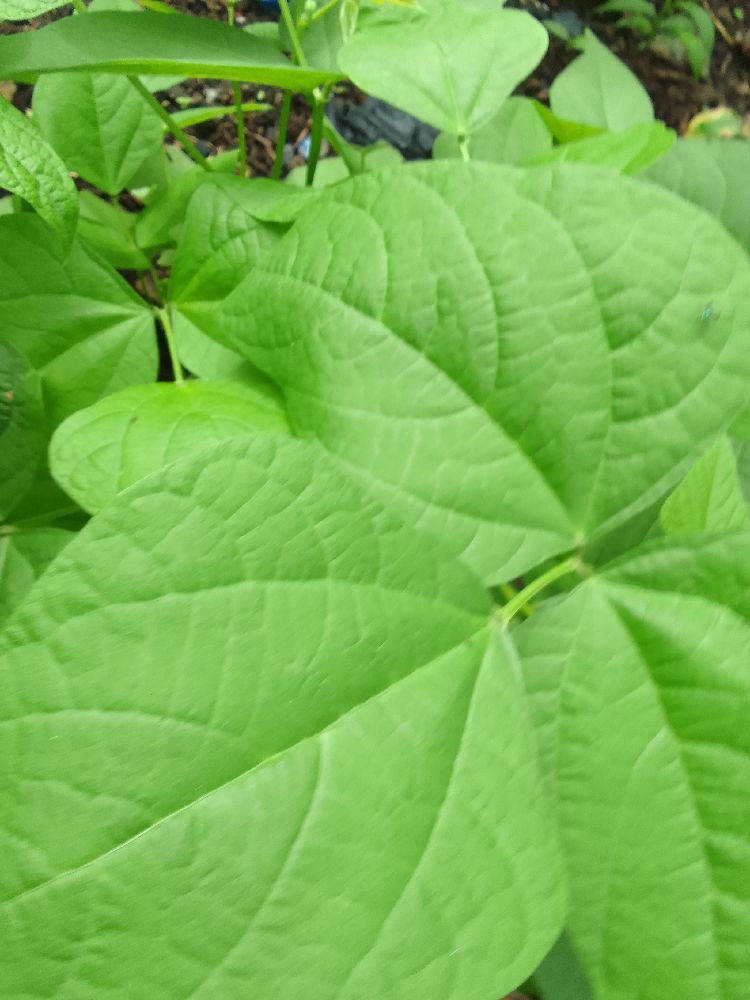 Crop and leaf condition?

common bean, healthy
